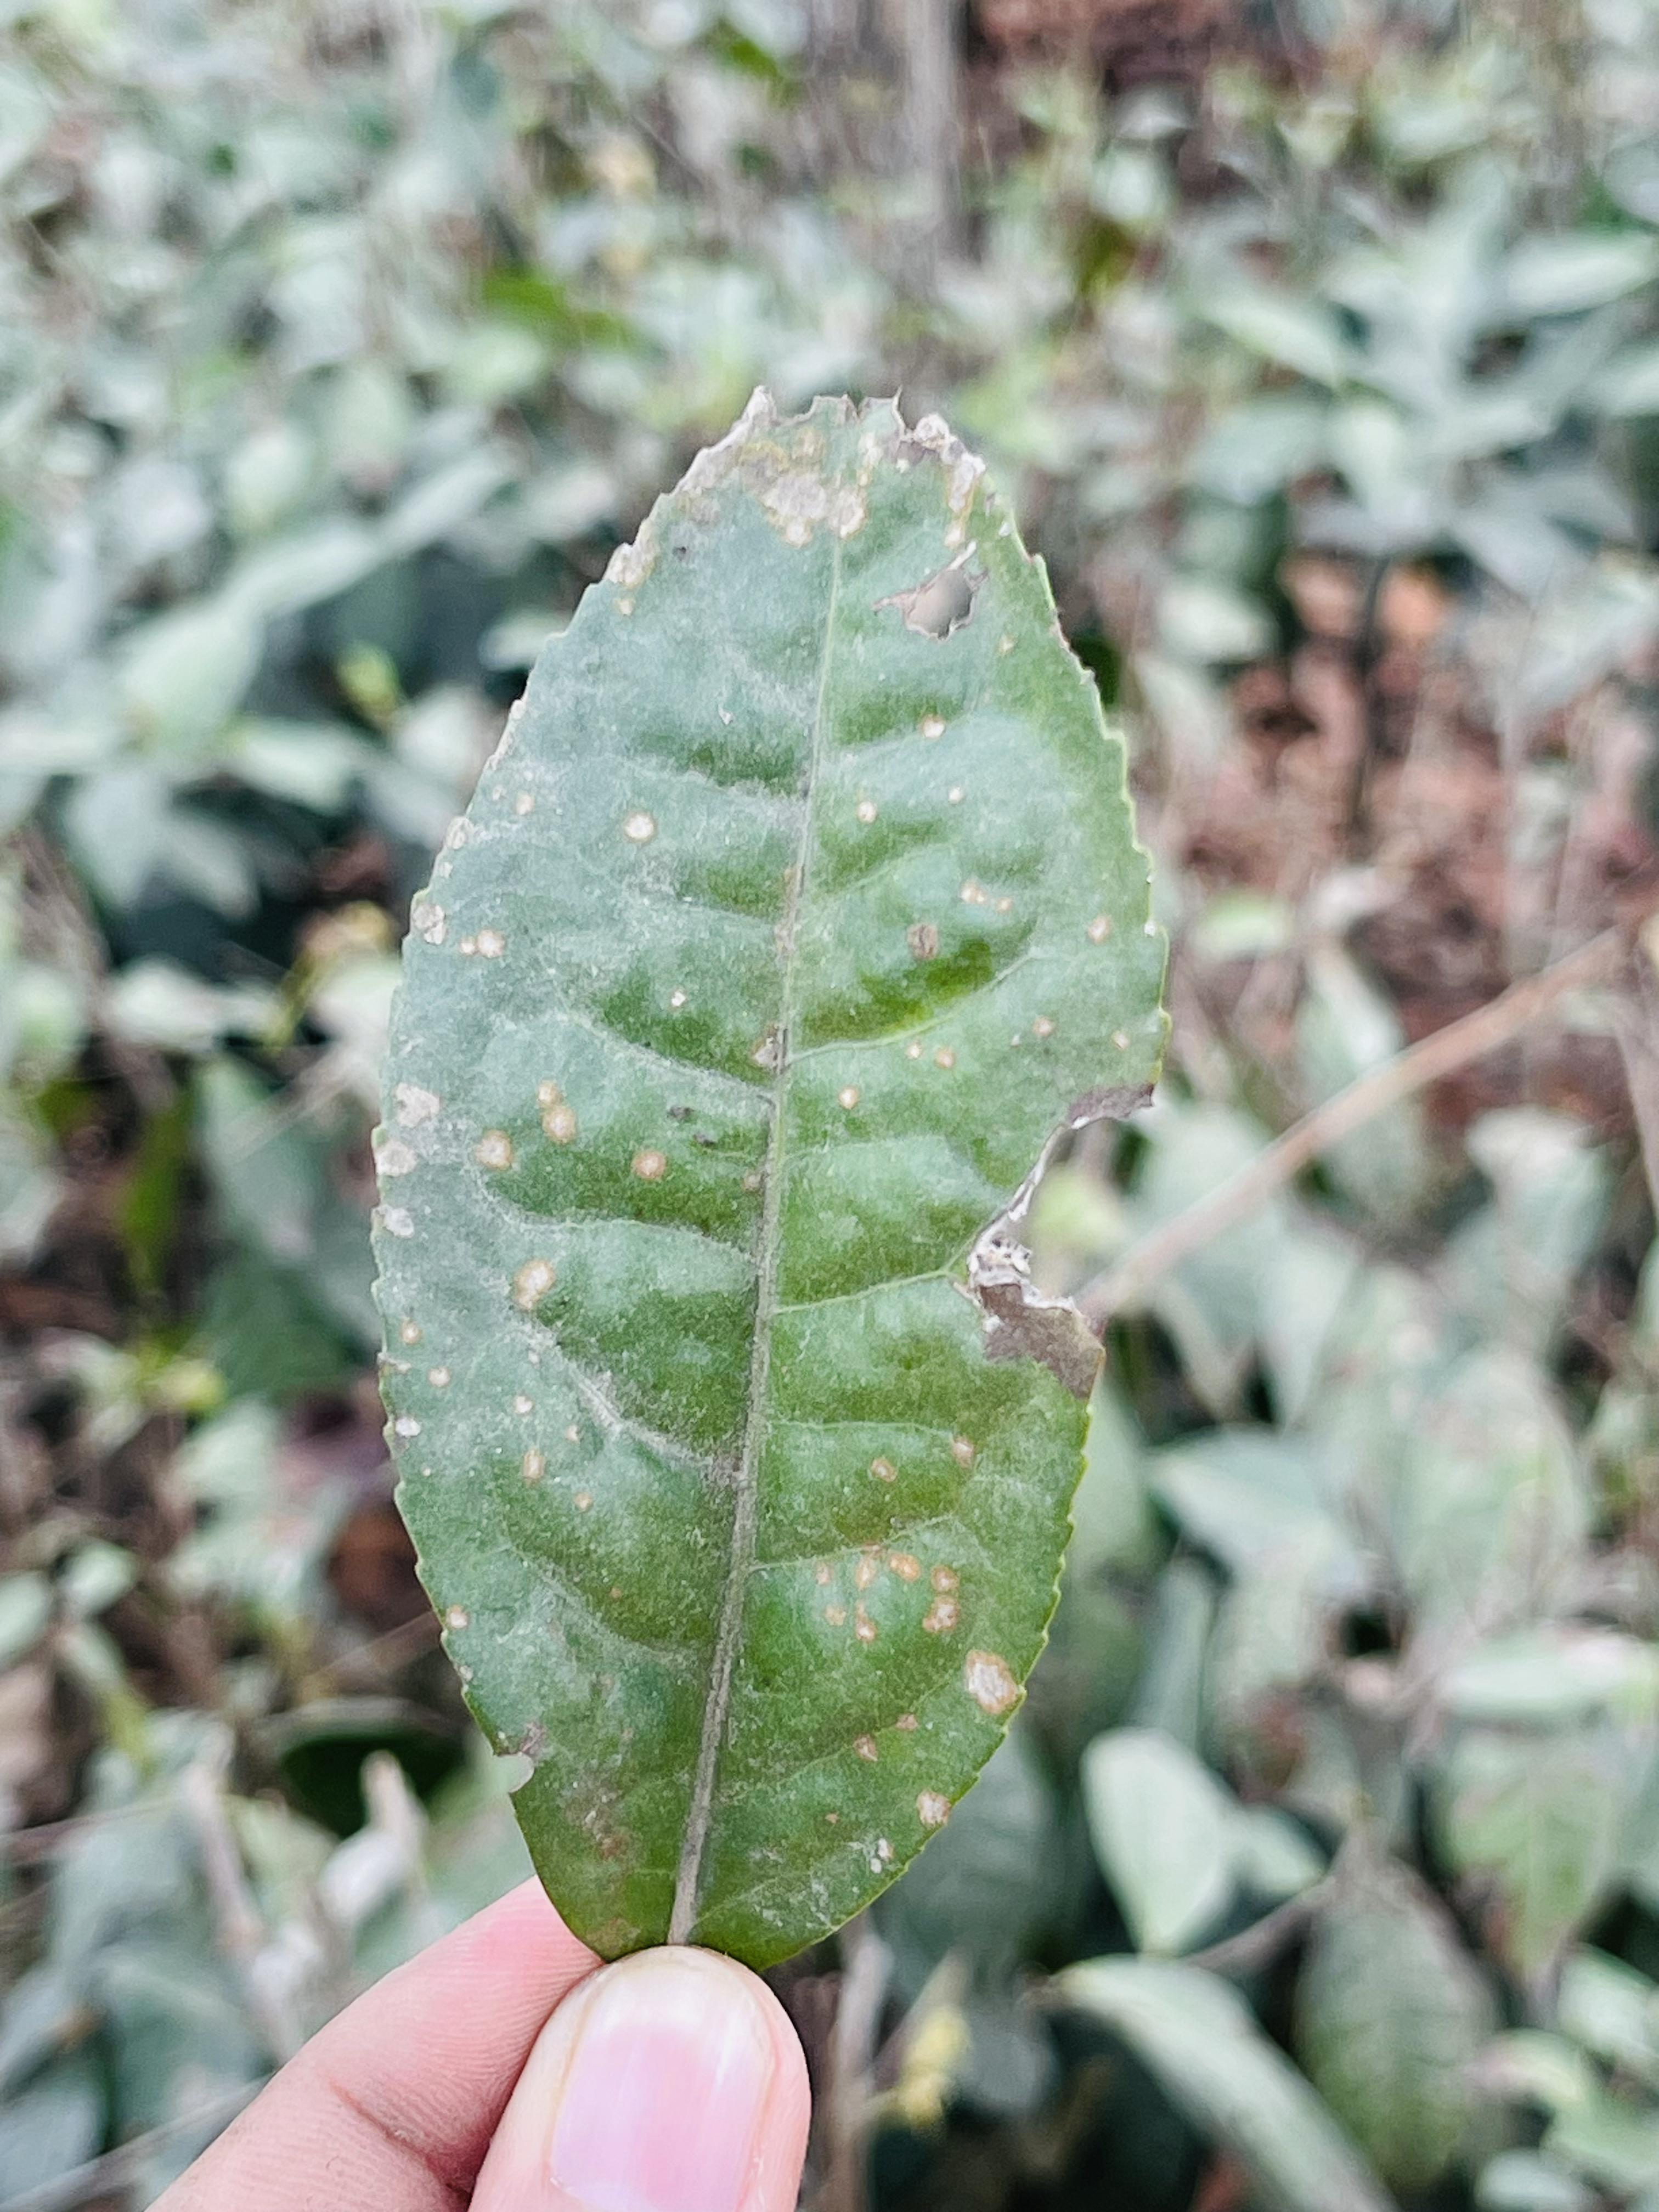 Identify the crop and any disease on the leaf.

tea, red rust
